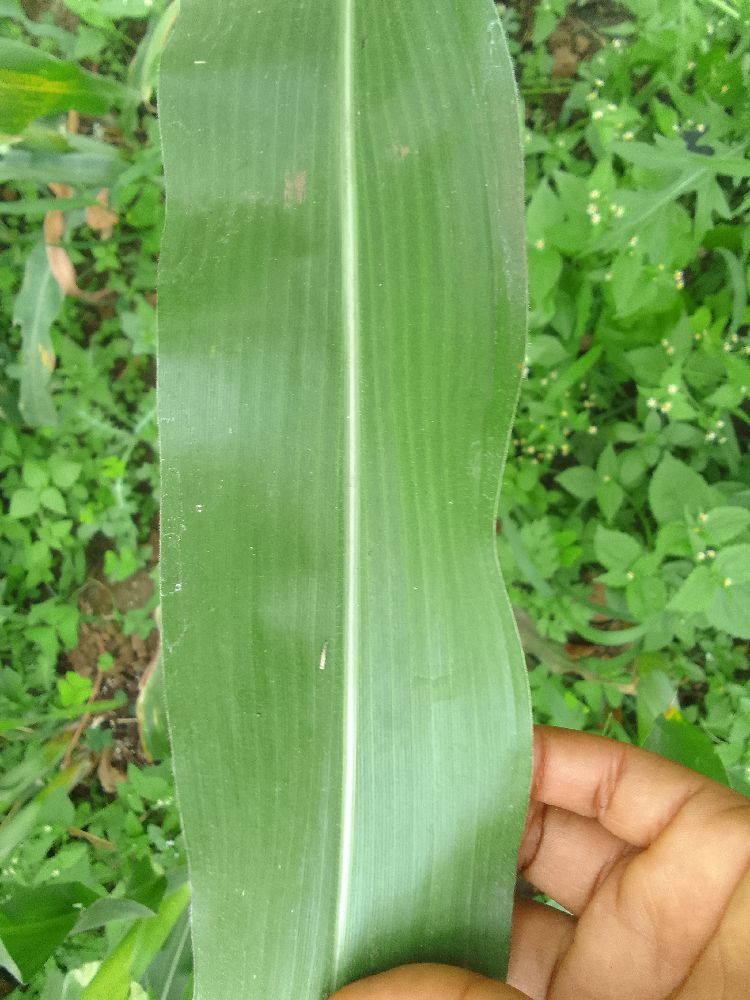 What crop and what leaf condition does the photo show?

maize, healthy
